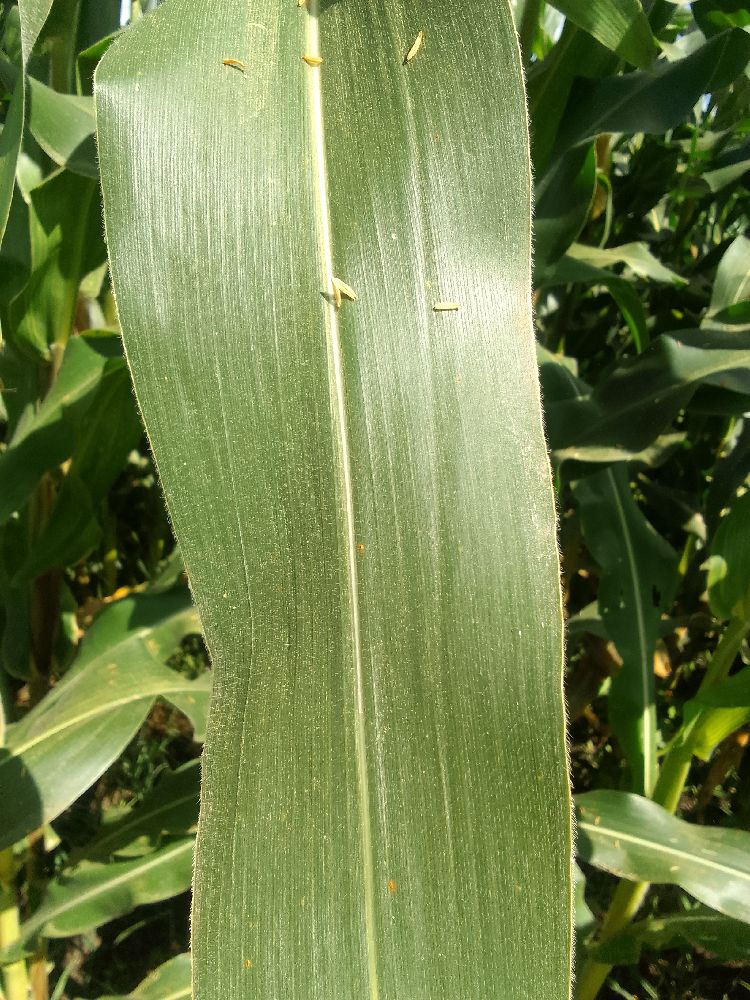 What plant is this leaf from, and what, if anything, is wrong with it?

maize, healthy
